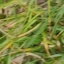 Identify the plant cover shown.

grass
